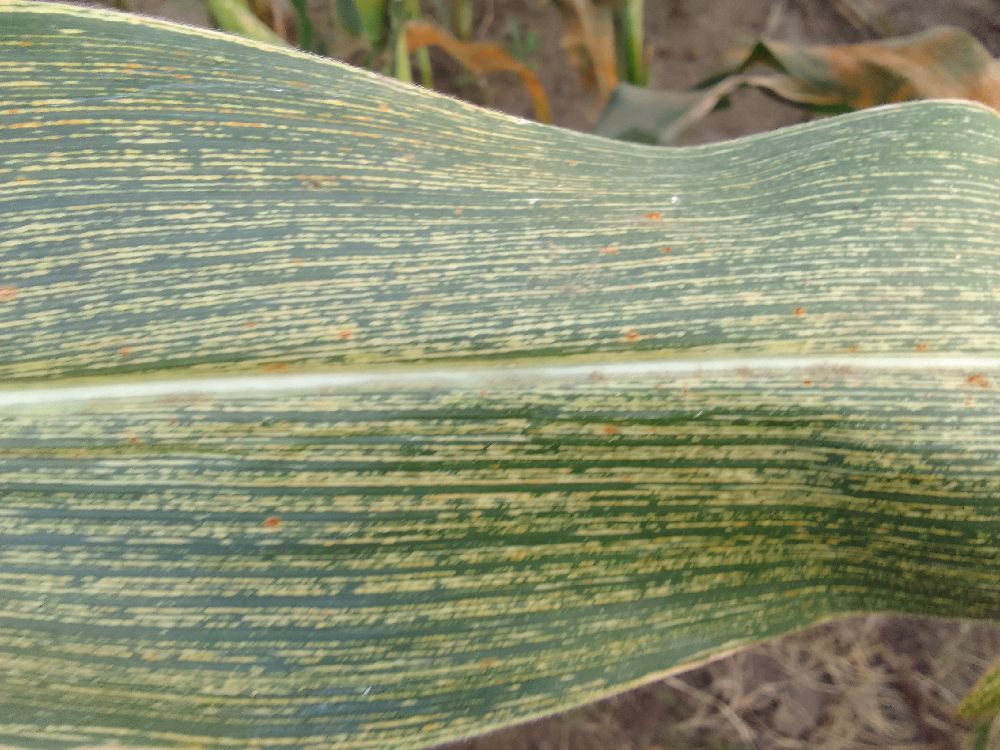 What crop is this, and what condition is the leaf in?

maize, maize streak virus
